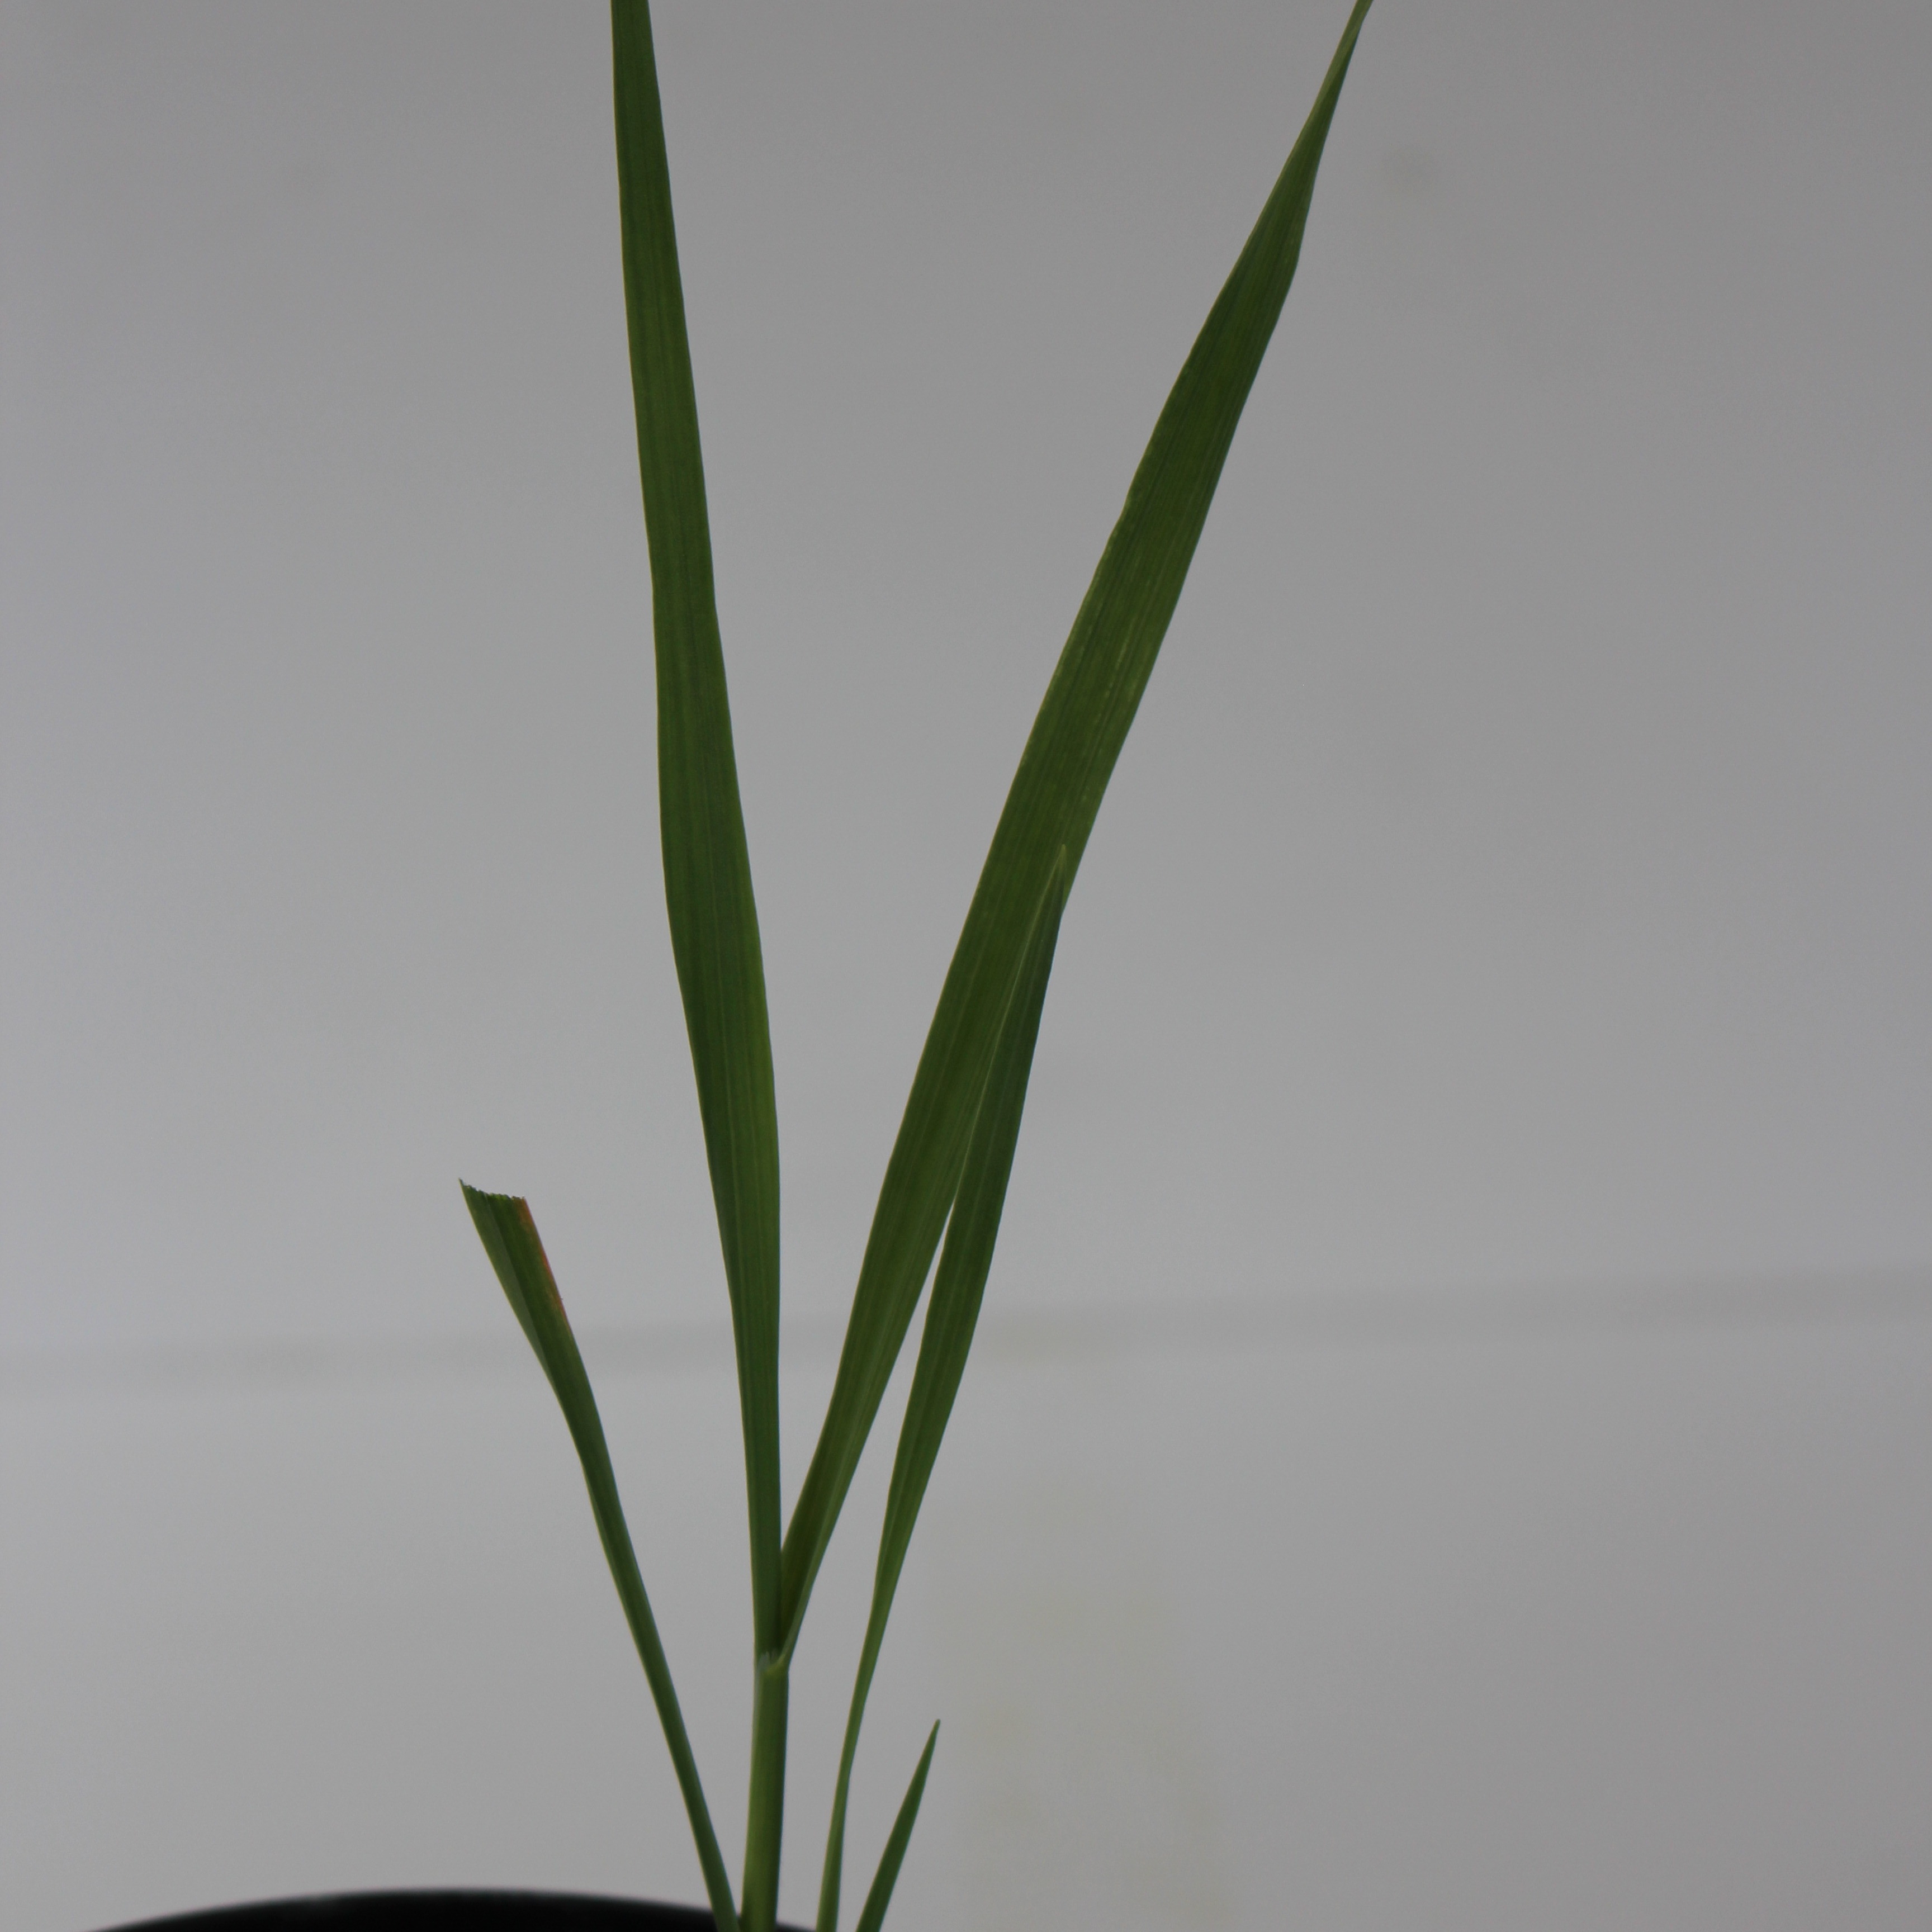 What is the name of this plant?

Avena sterilis
